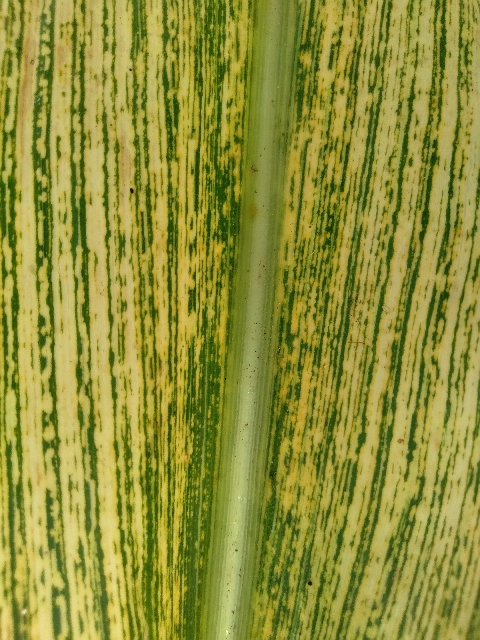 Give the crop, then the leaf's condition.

maize, maize streak virus
